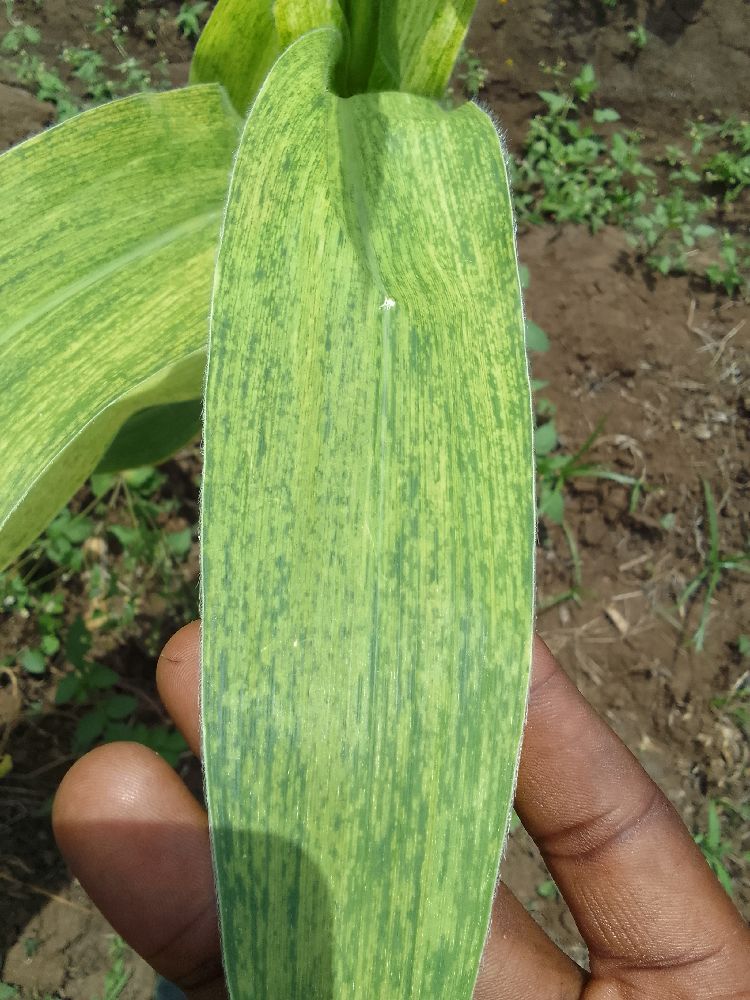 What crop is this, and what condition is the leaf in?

maize, maize lethal necrosis
